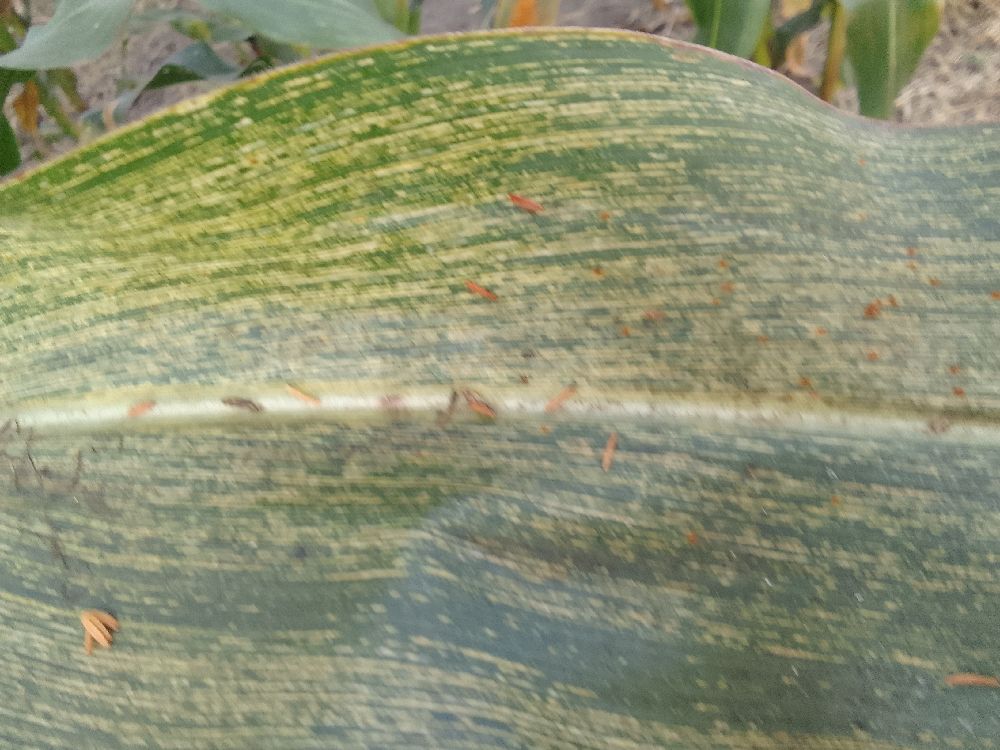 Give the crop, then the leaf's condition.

maize, healthy
